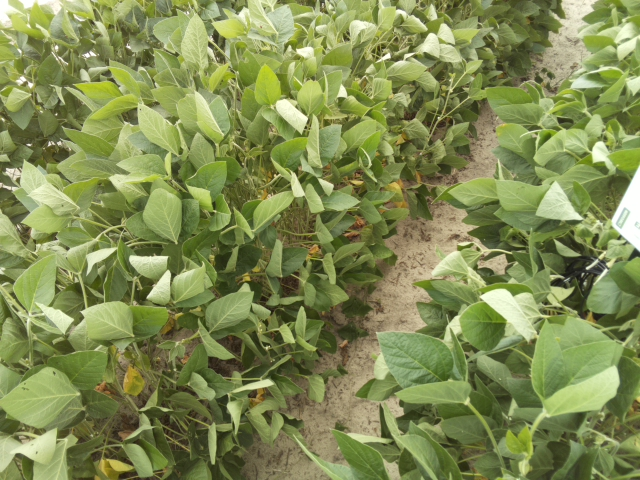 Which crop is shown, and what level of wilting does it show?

soybean, moderate turgor loss in upper canopy
